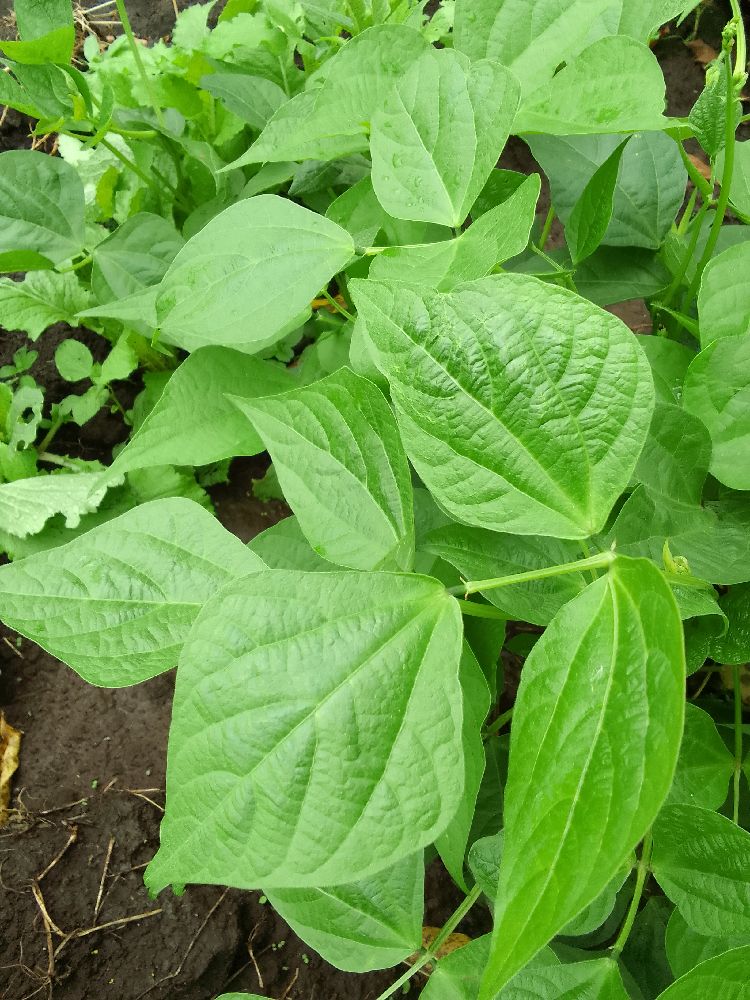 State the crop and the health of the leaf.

common bean, healthy
